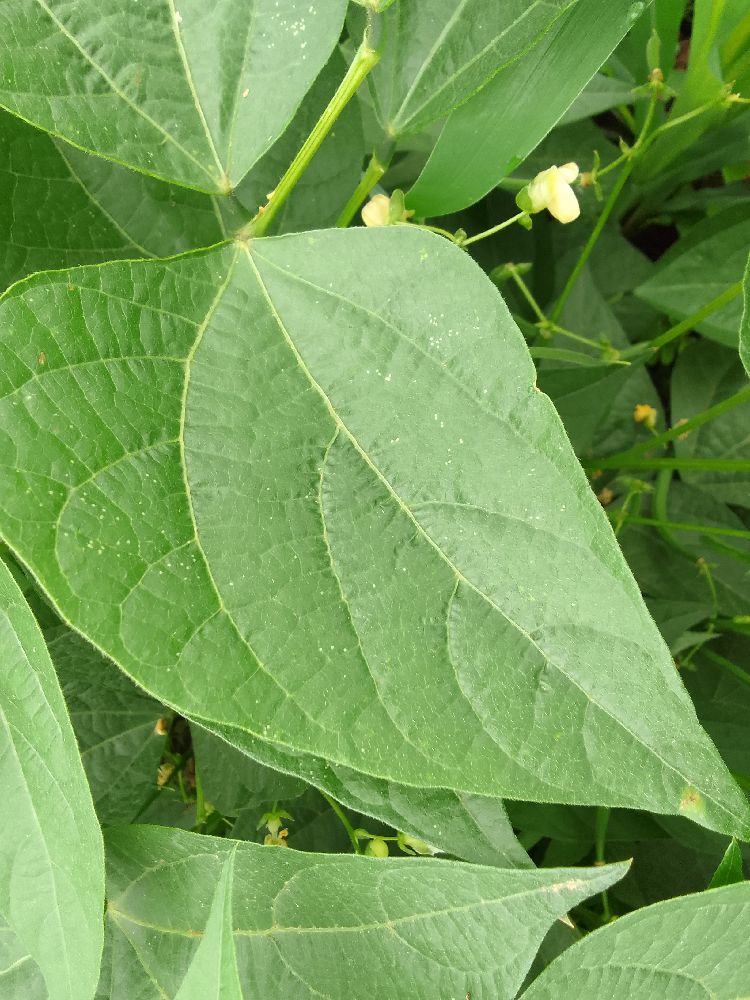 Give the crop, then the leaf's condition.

common bean, healthy
